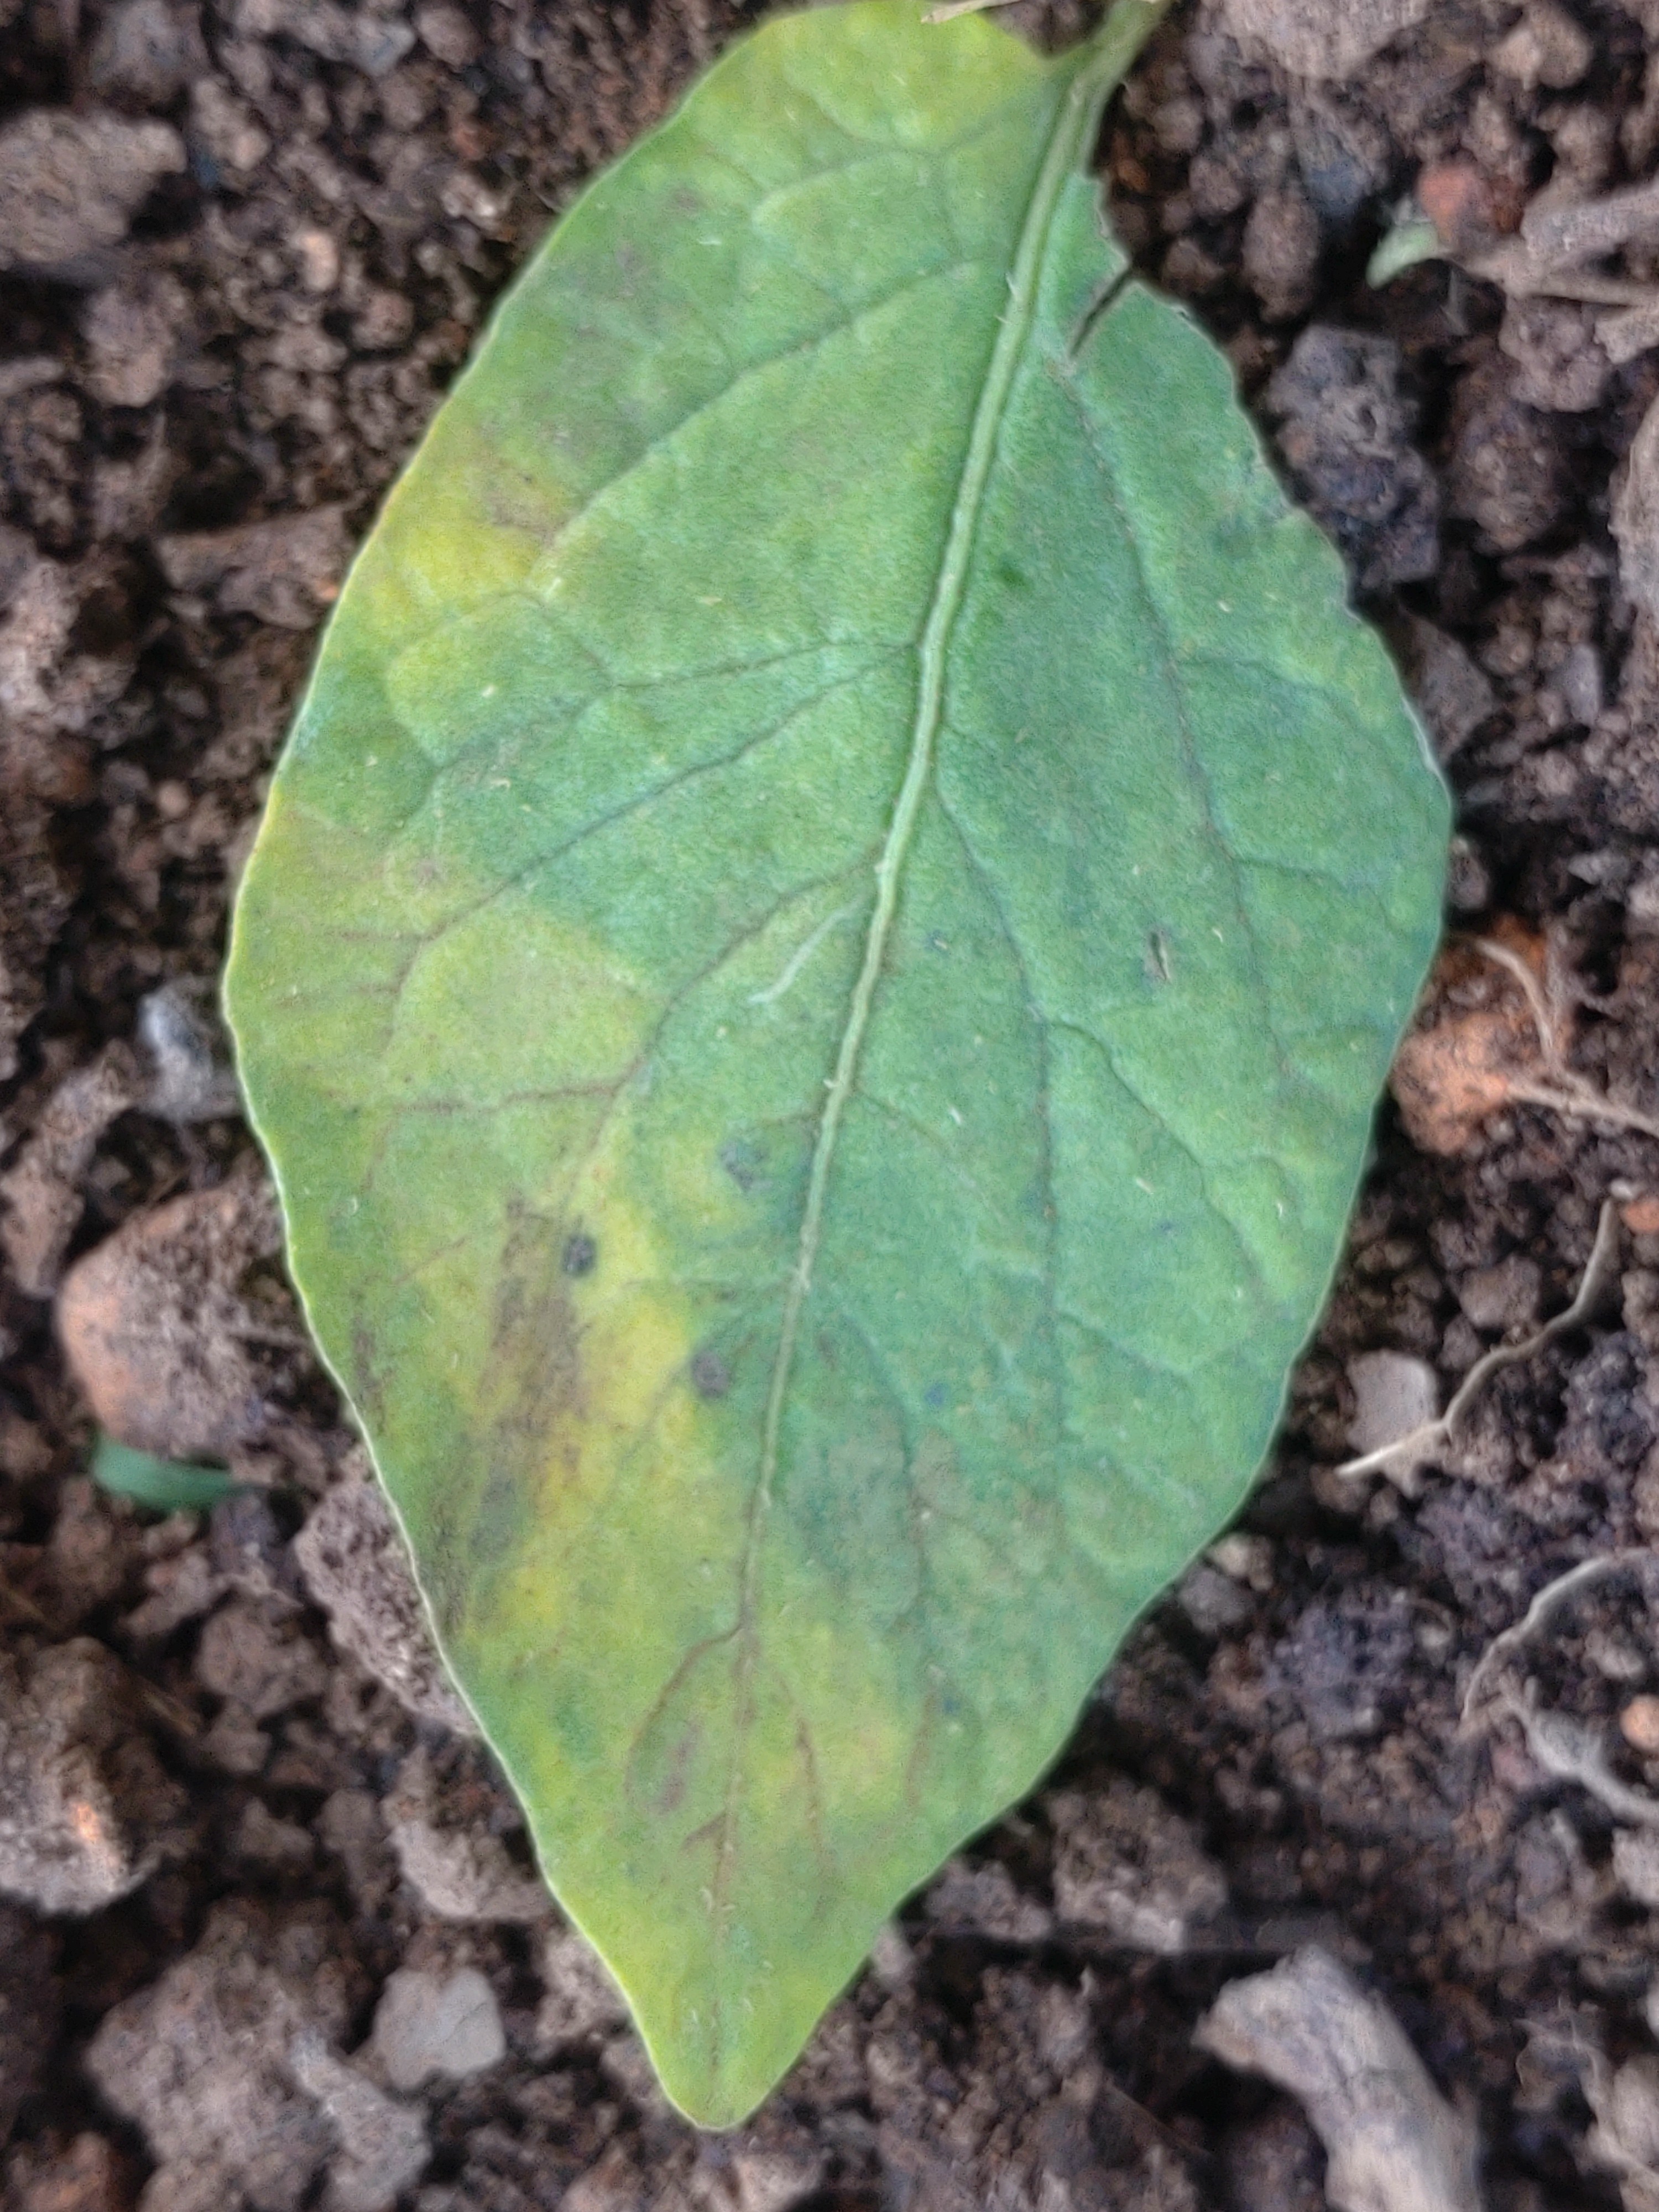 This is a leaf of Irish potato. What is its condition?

late blight
